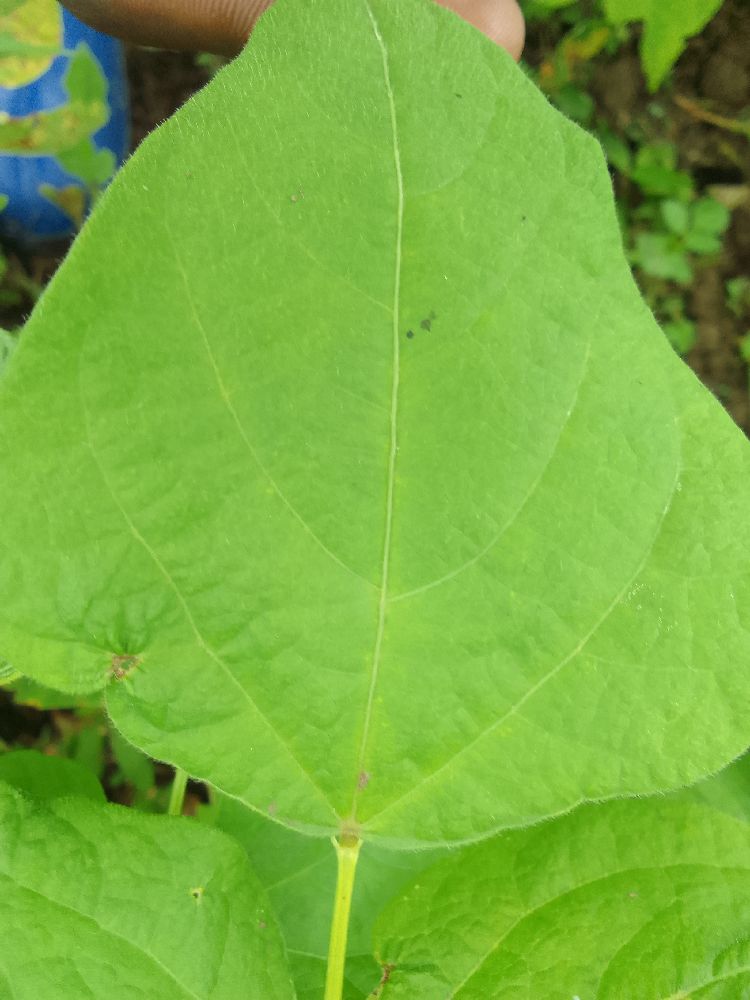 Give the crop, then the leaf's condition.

common bean, healthy
